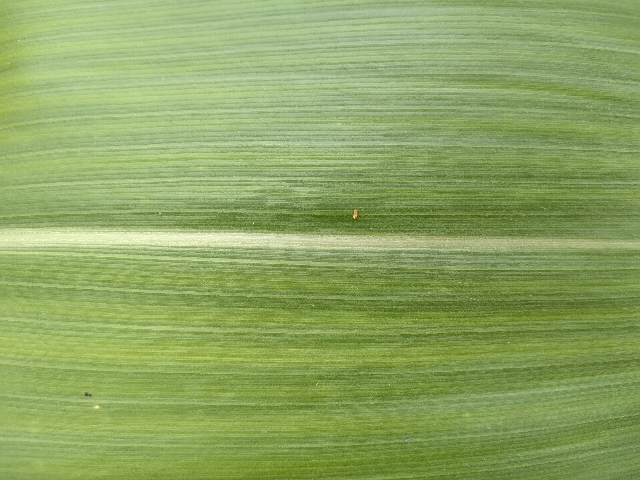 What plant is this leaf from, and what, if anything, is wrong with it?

maize, healthy
